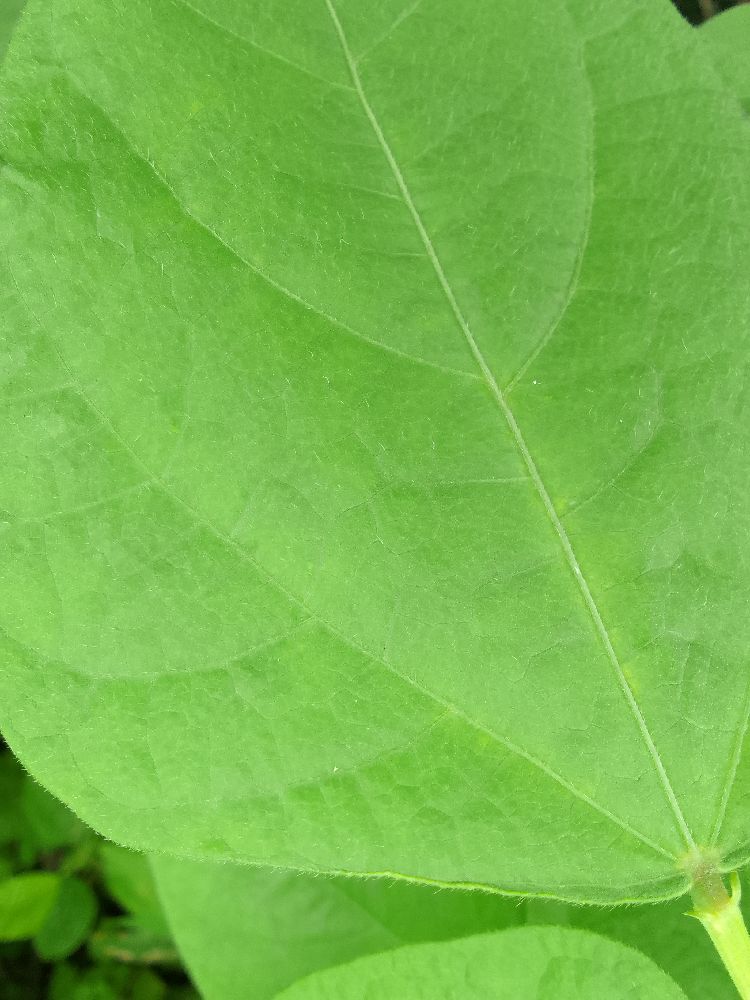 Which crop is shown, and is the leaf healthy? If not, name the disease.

common bean, healthy
